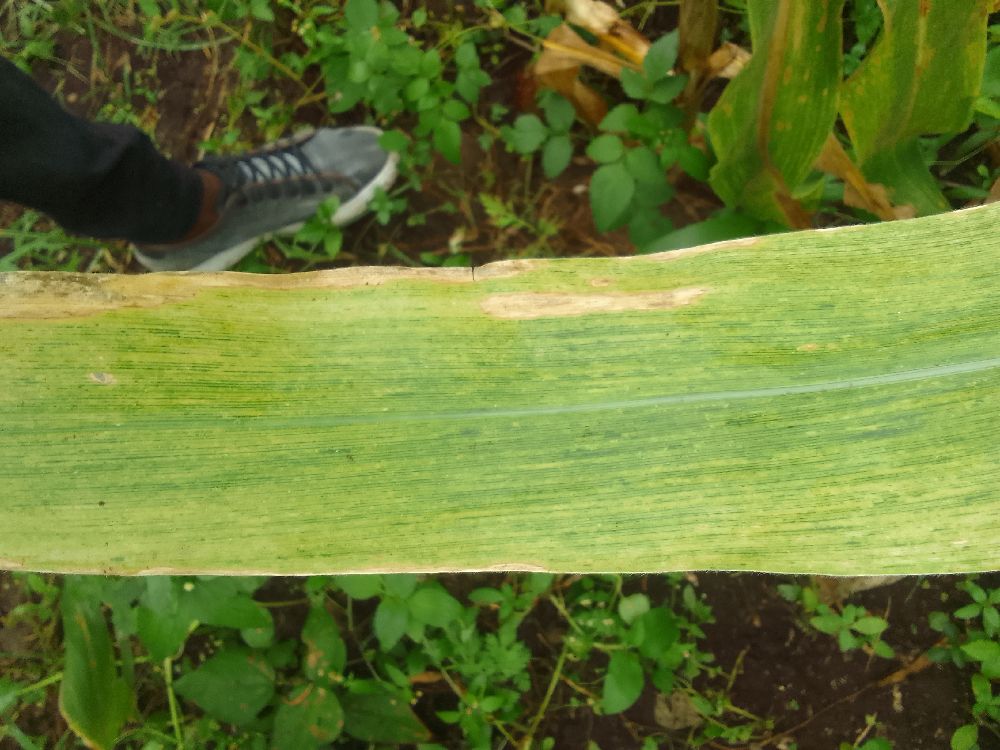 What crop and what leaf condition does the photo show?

maize, maize lethal necrosis
